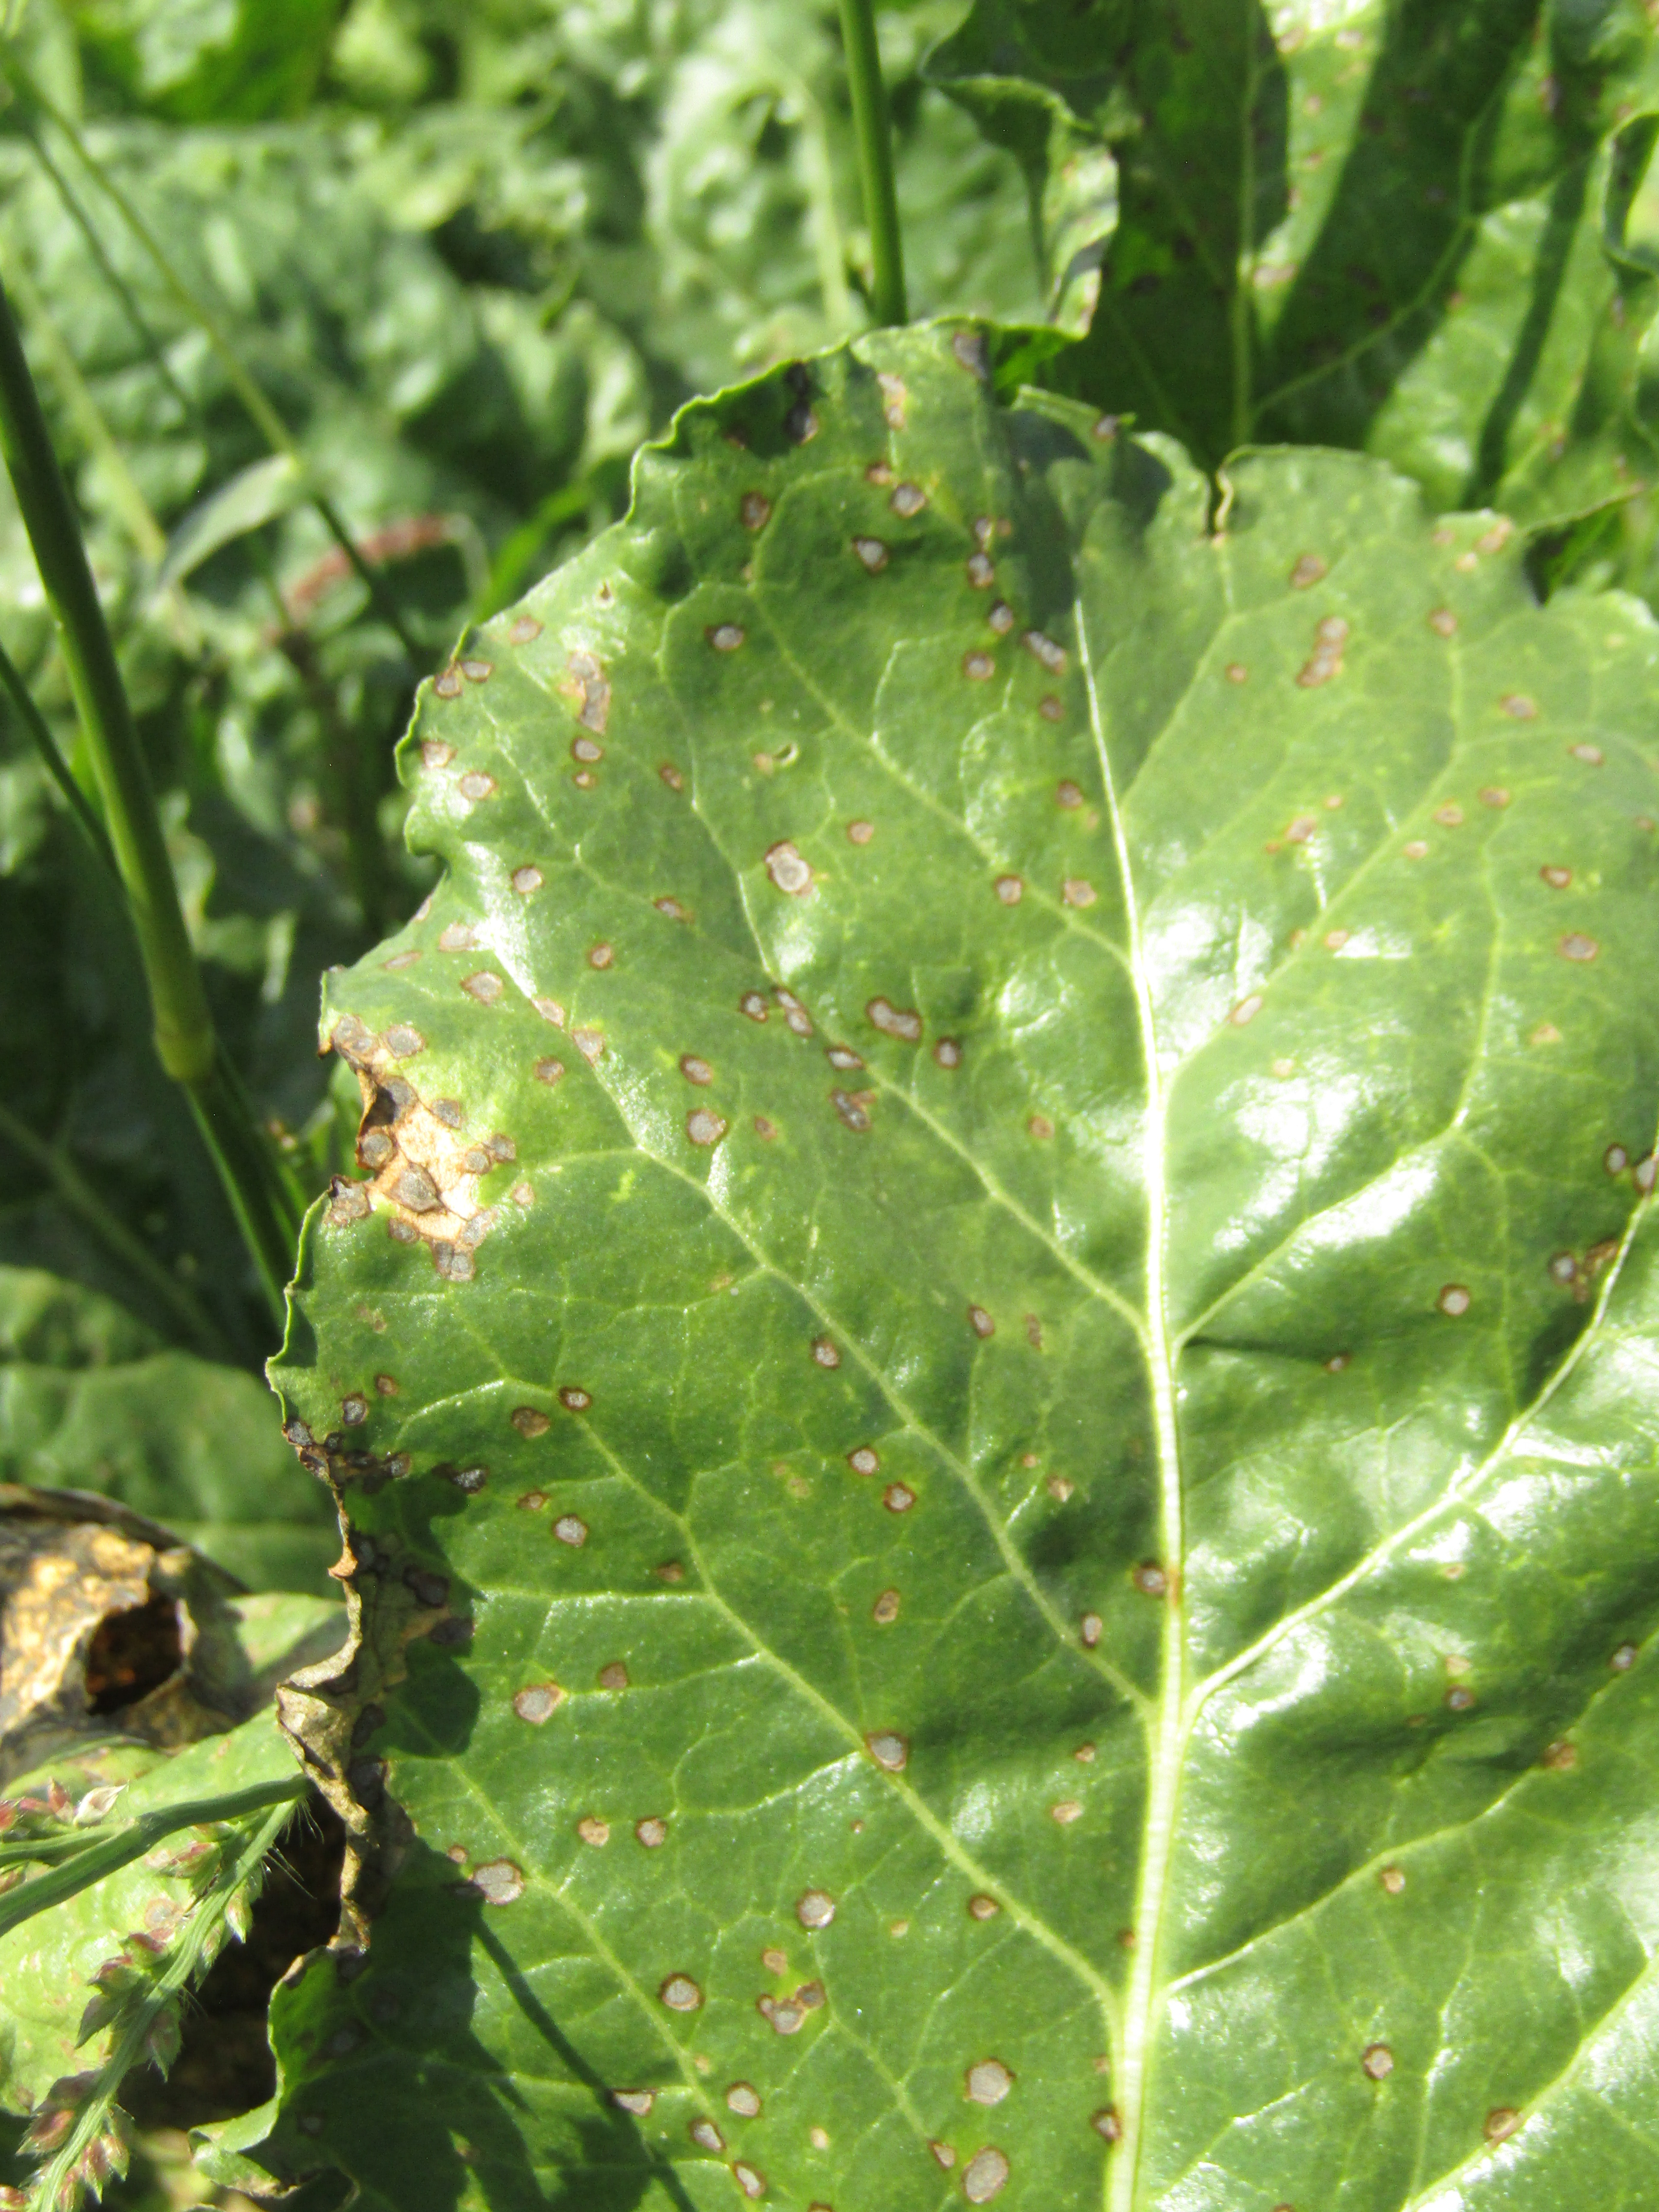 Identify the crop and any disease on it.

beet, cercospora
